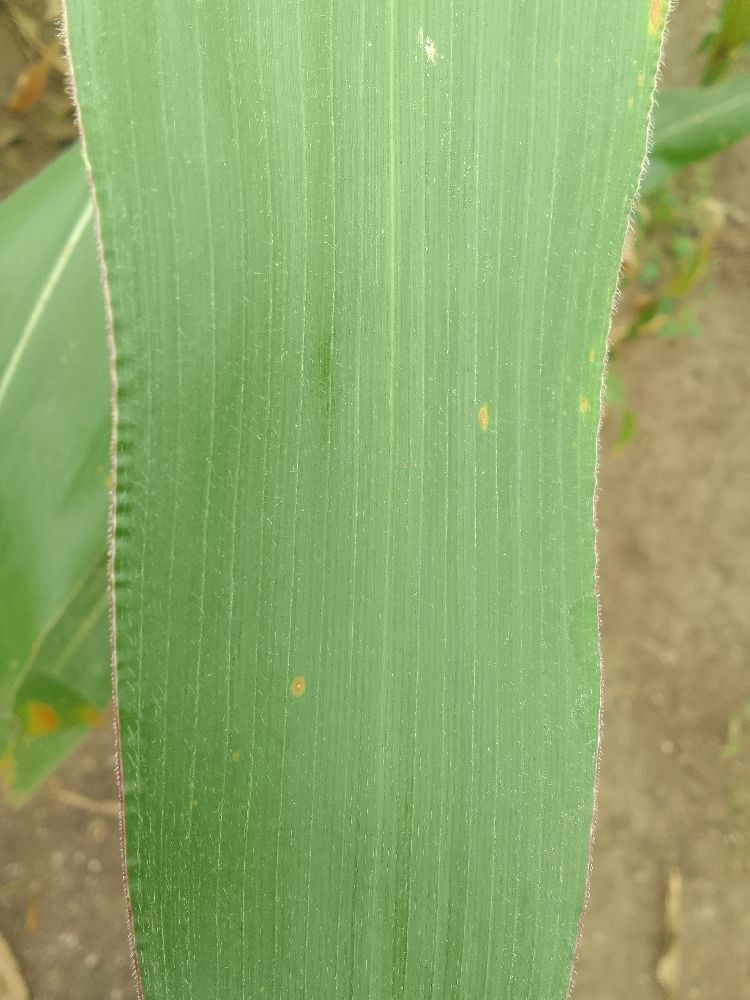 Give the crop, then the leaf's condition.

maize, healthy
